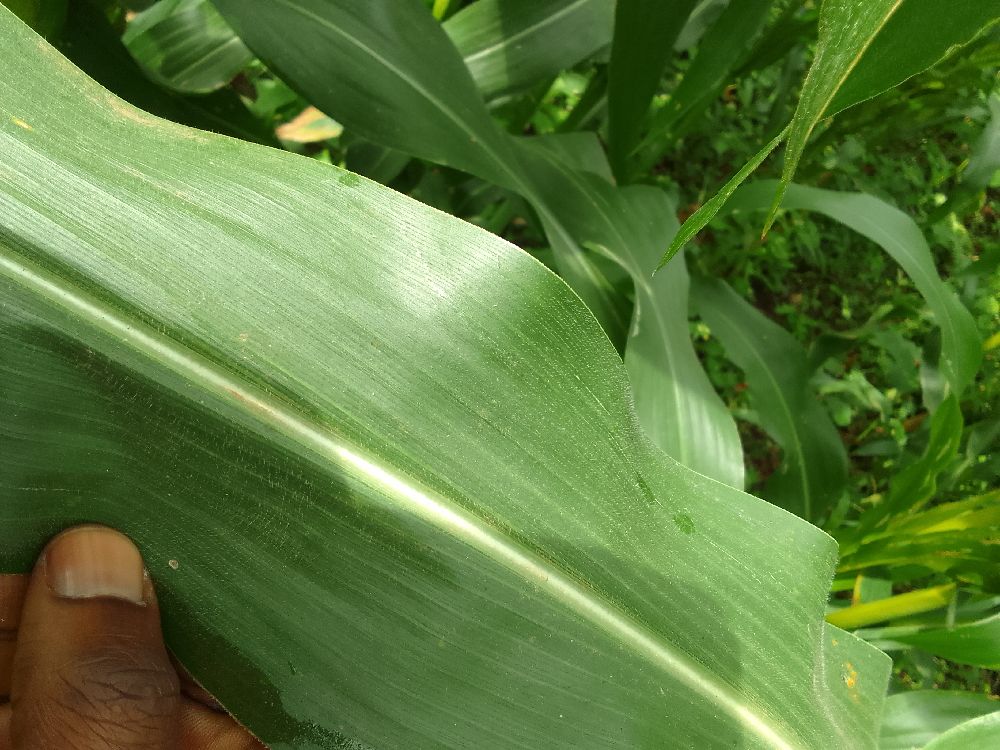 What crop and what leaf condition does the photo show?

maize, healthy
